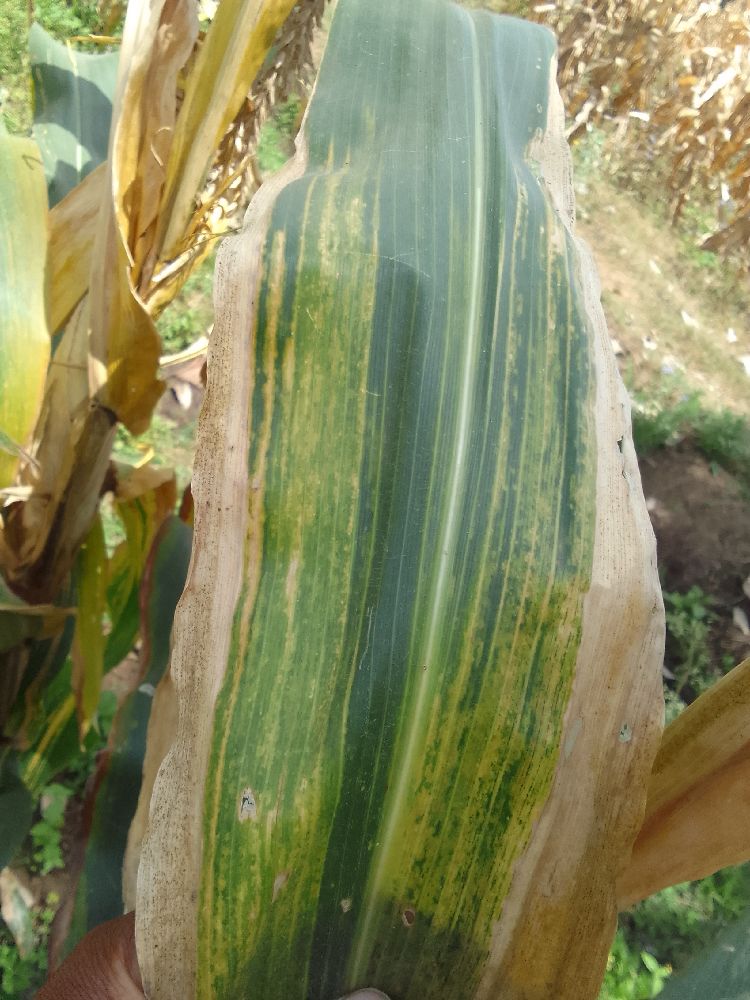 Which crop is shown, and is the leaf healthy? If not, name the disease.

maize, maize lethal necrosis
